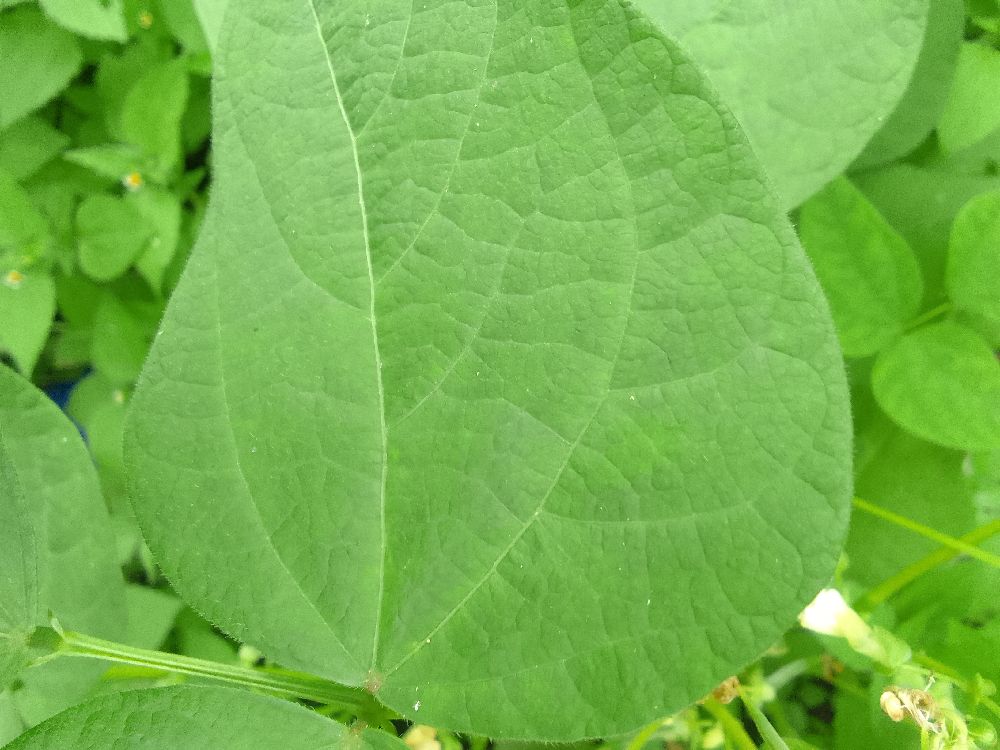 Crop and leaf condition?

common bean, healthy
